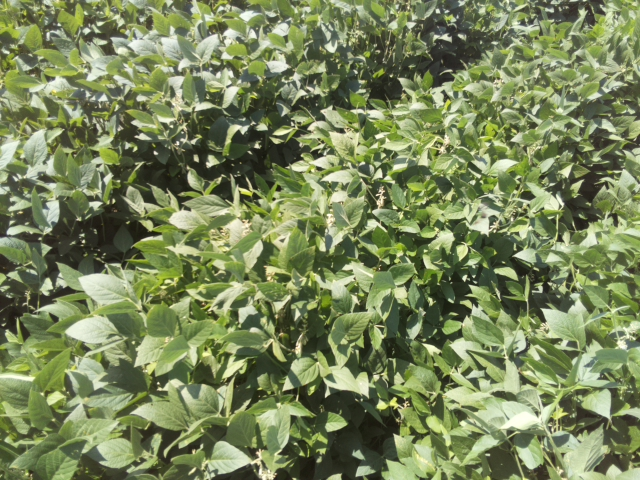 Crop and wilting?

soybean, leaves with no wilting
